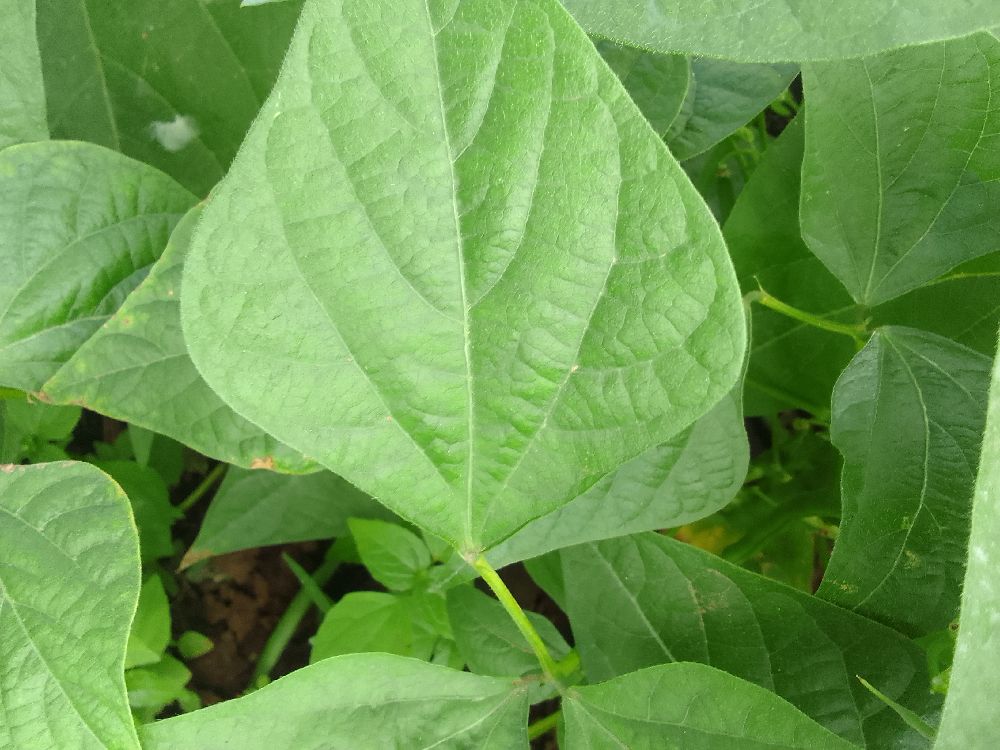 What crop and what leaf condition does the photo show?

common bean, healthy
